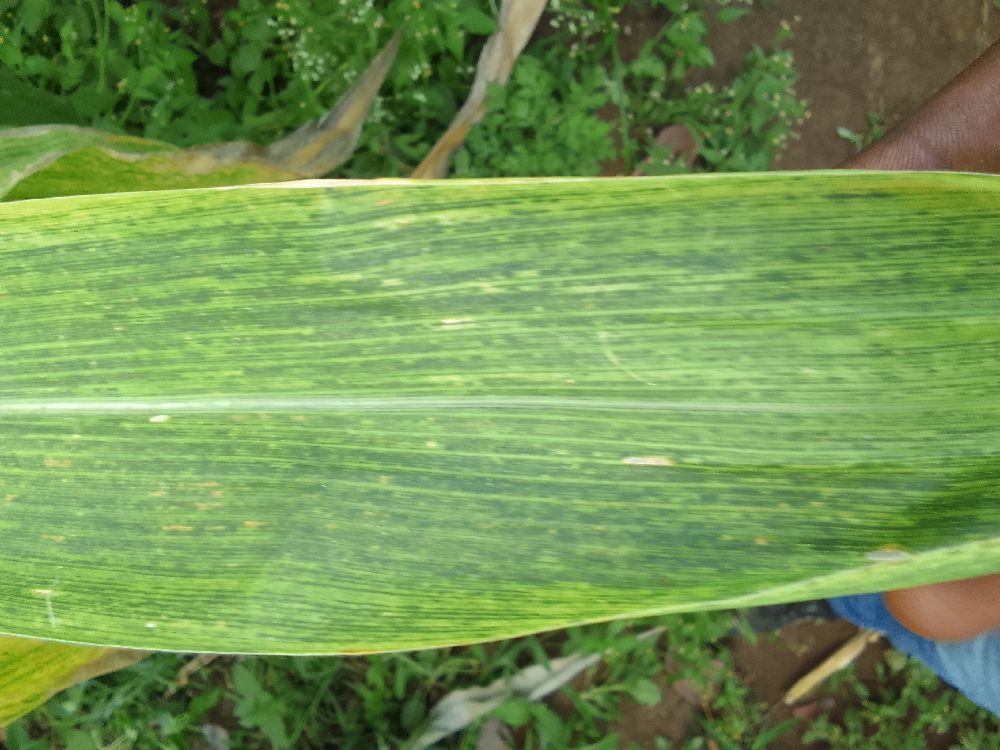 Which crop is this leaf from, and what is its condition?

maize, maize lethal necrosis
